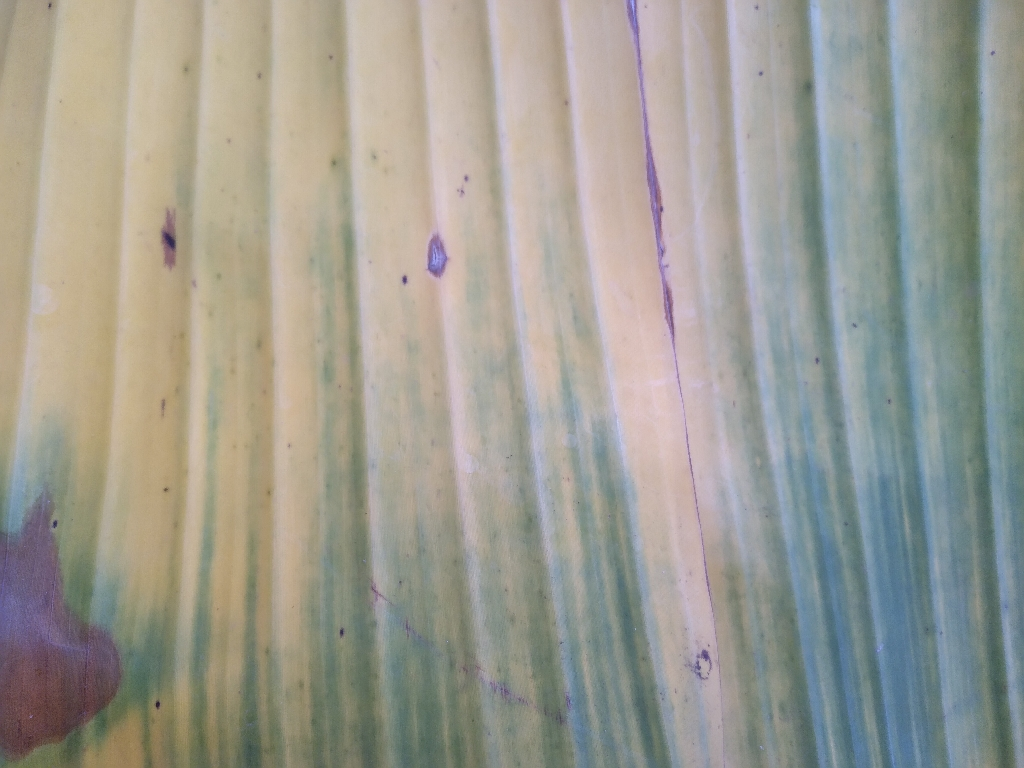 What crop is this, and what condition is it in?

banana, fusarium wilt race 1
